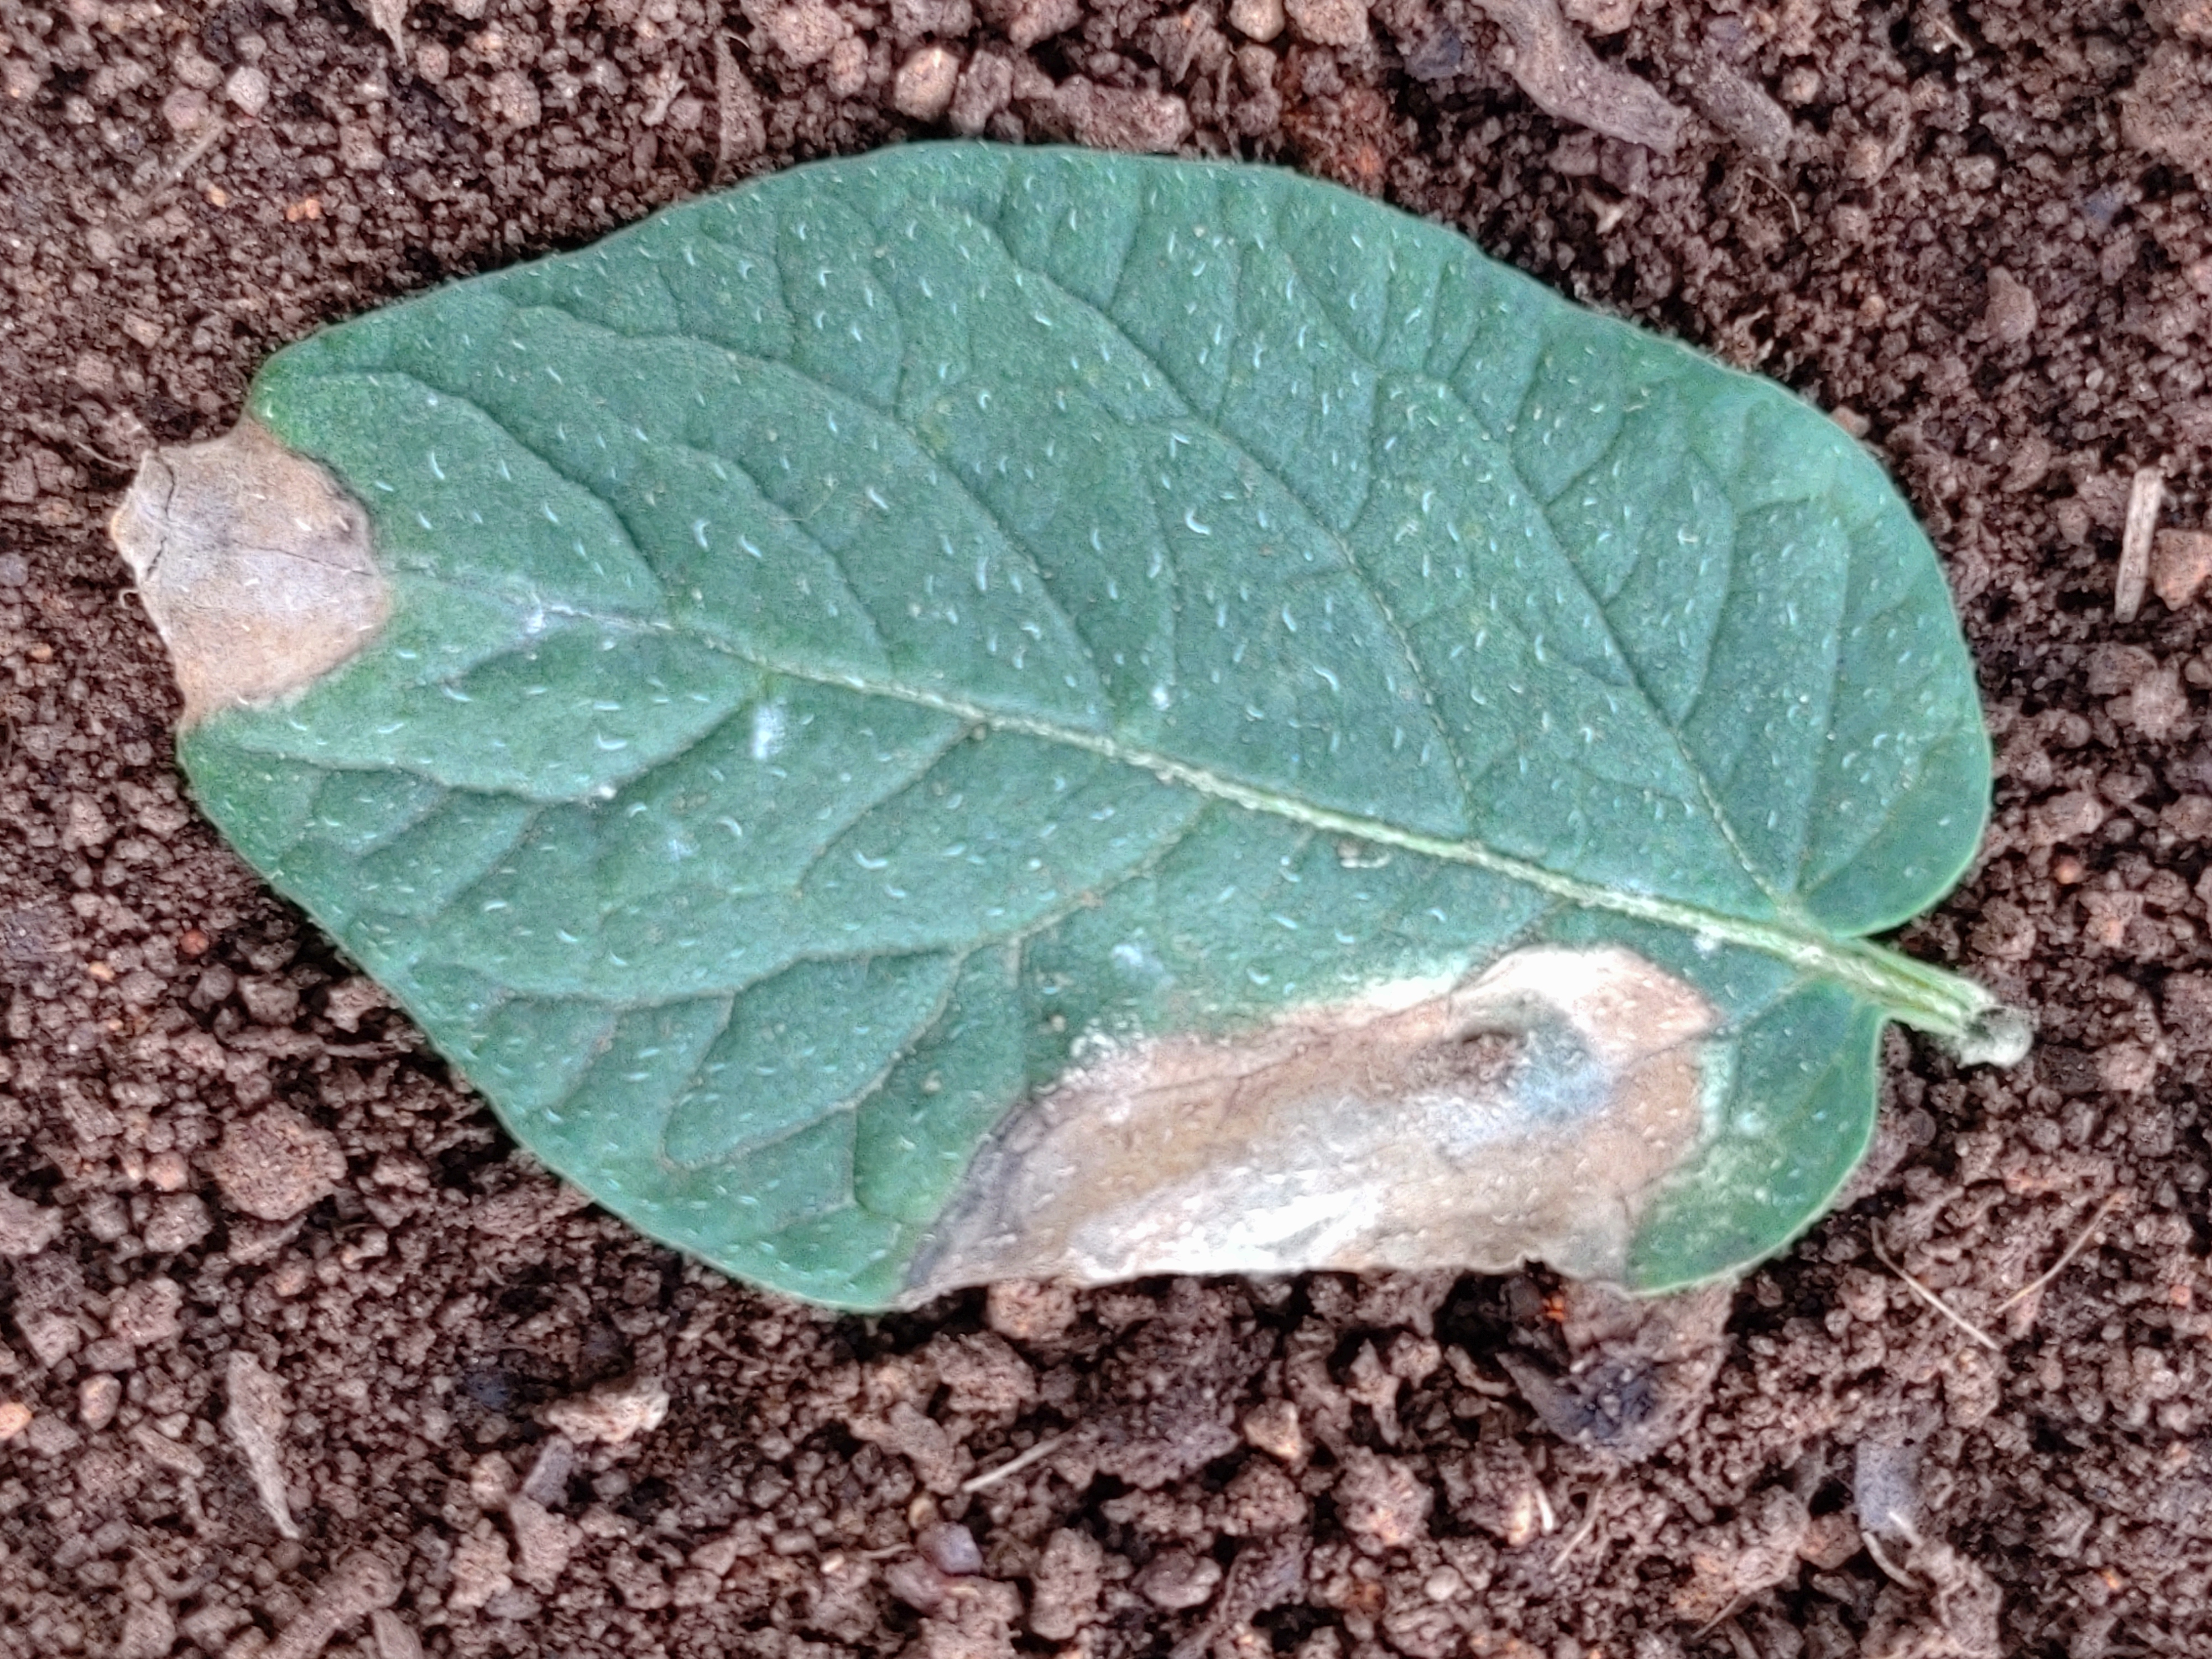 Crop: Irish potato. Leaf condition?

early blight
